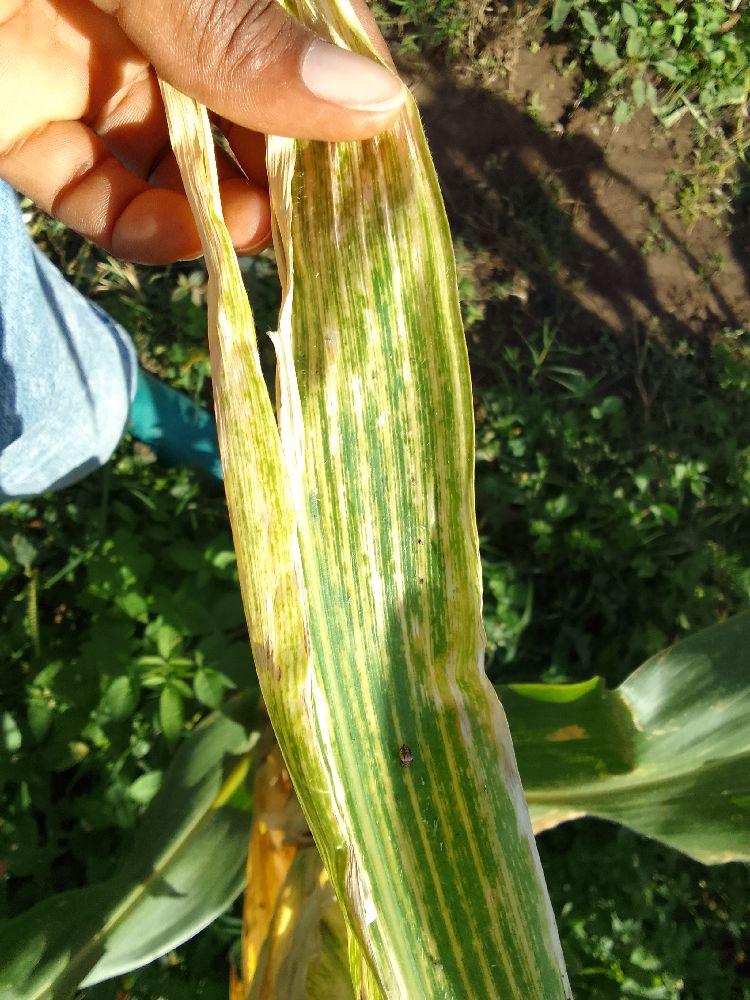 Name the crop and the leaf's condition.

maize, maize lethal necrosis
